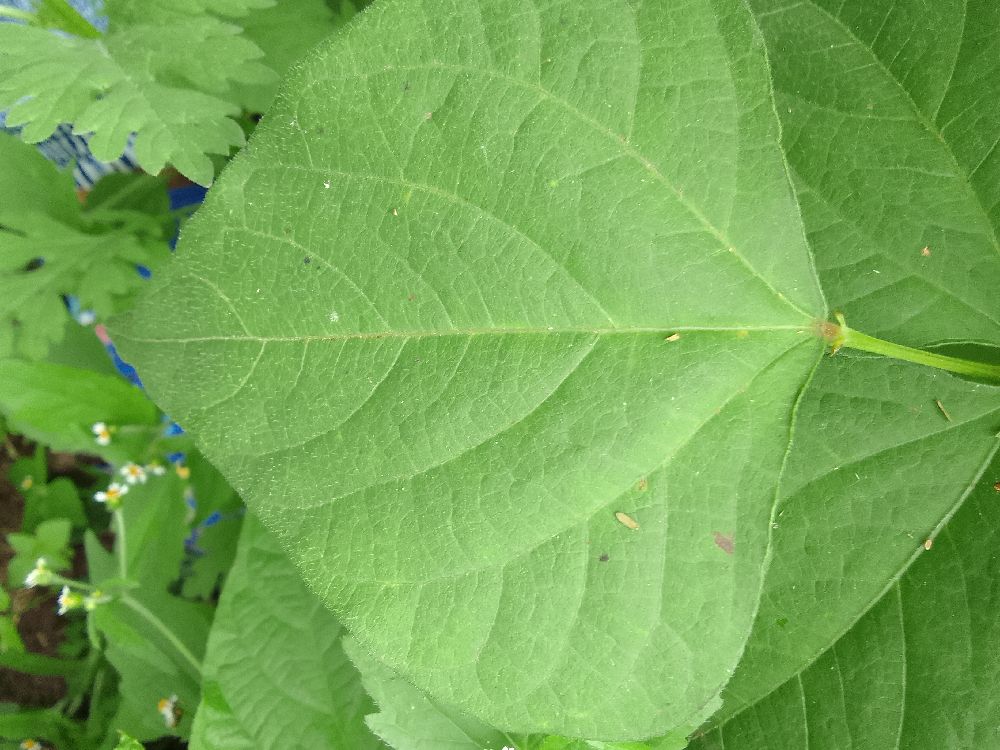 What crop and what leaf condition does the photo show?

common bean, healthy
